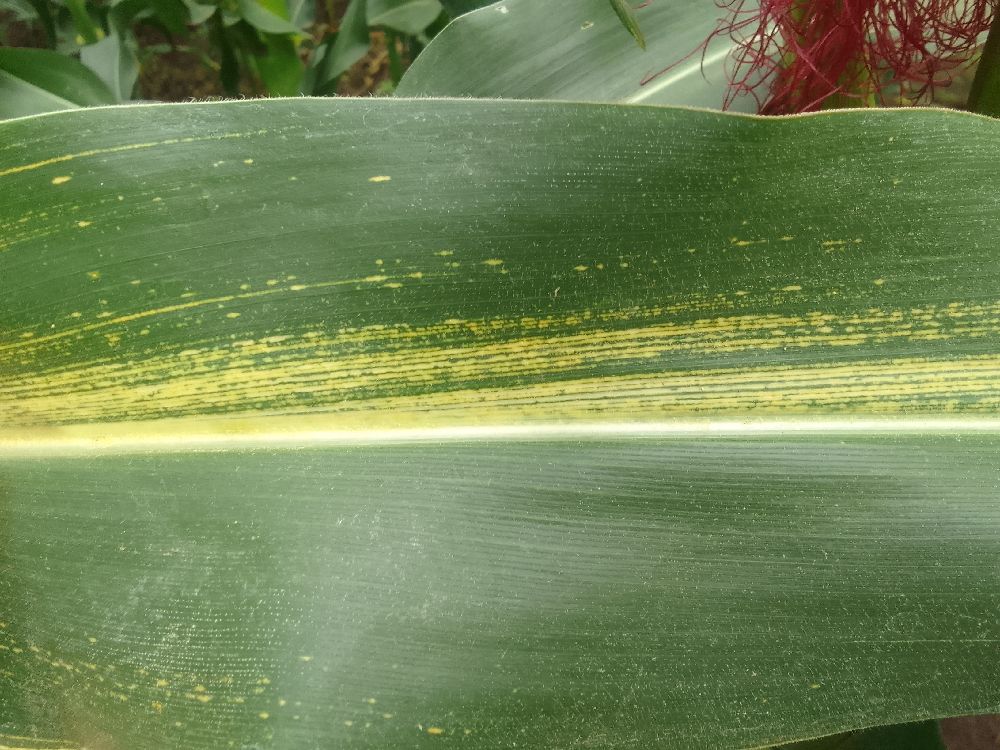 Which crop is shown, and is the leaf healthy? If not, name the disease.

maize, maize streak virus
